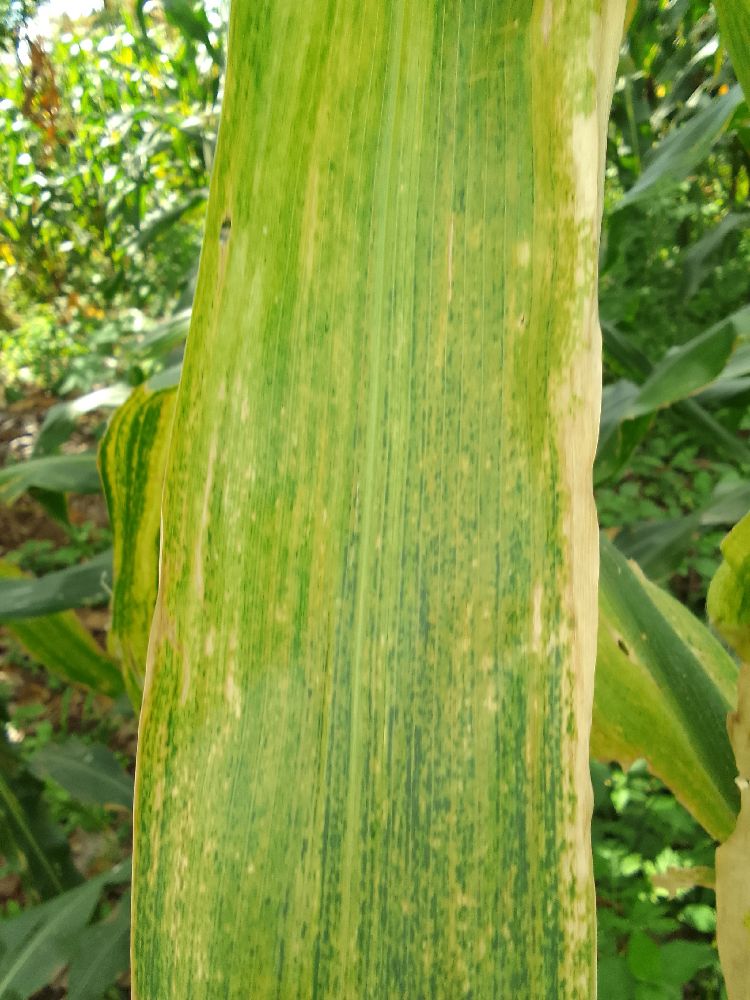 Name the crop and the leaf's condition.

maize, maize lethal necrosis
